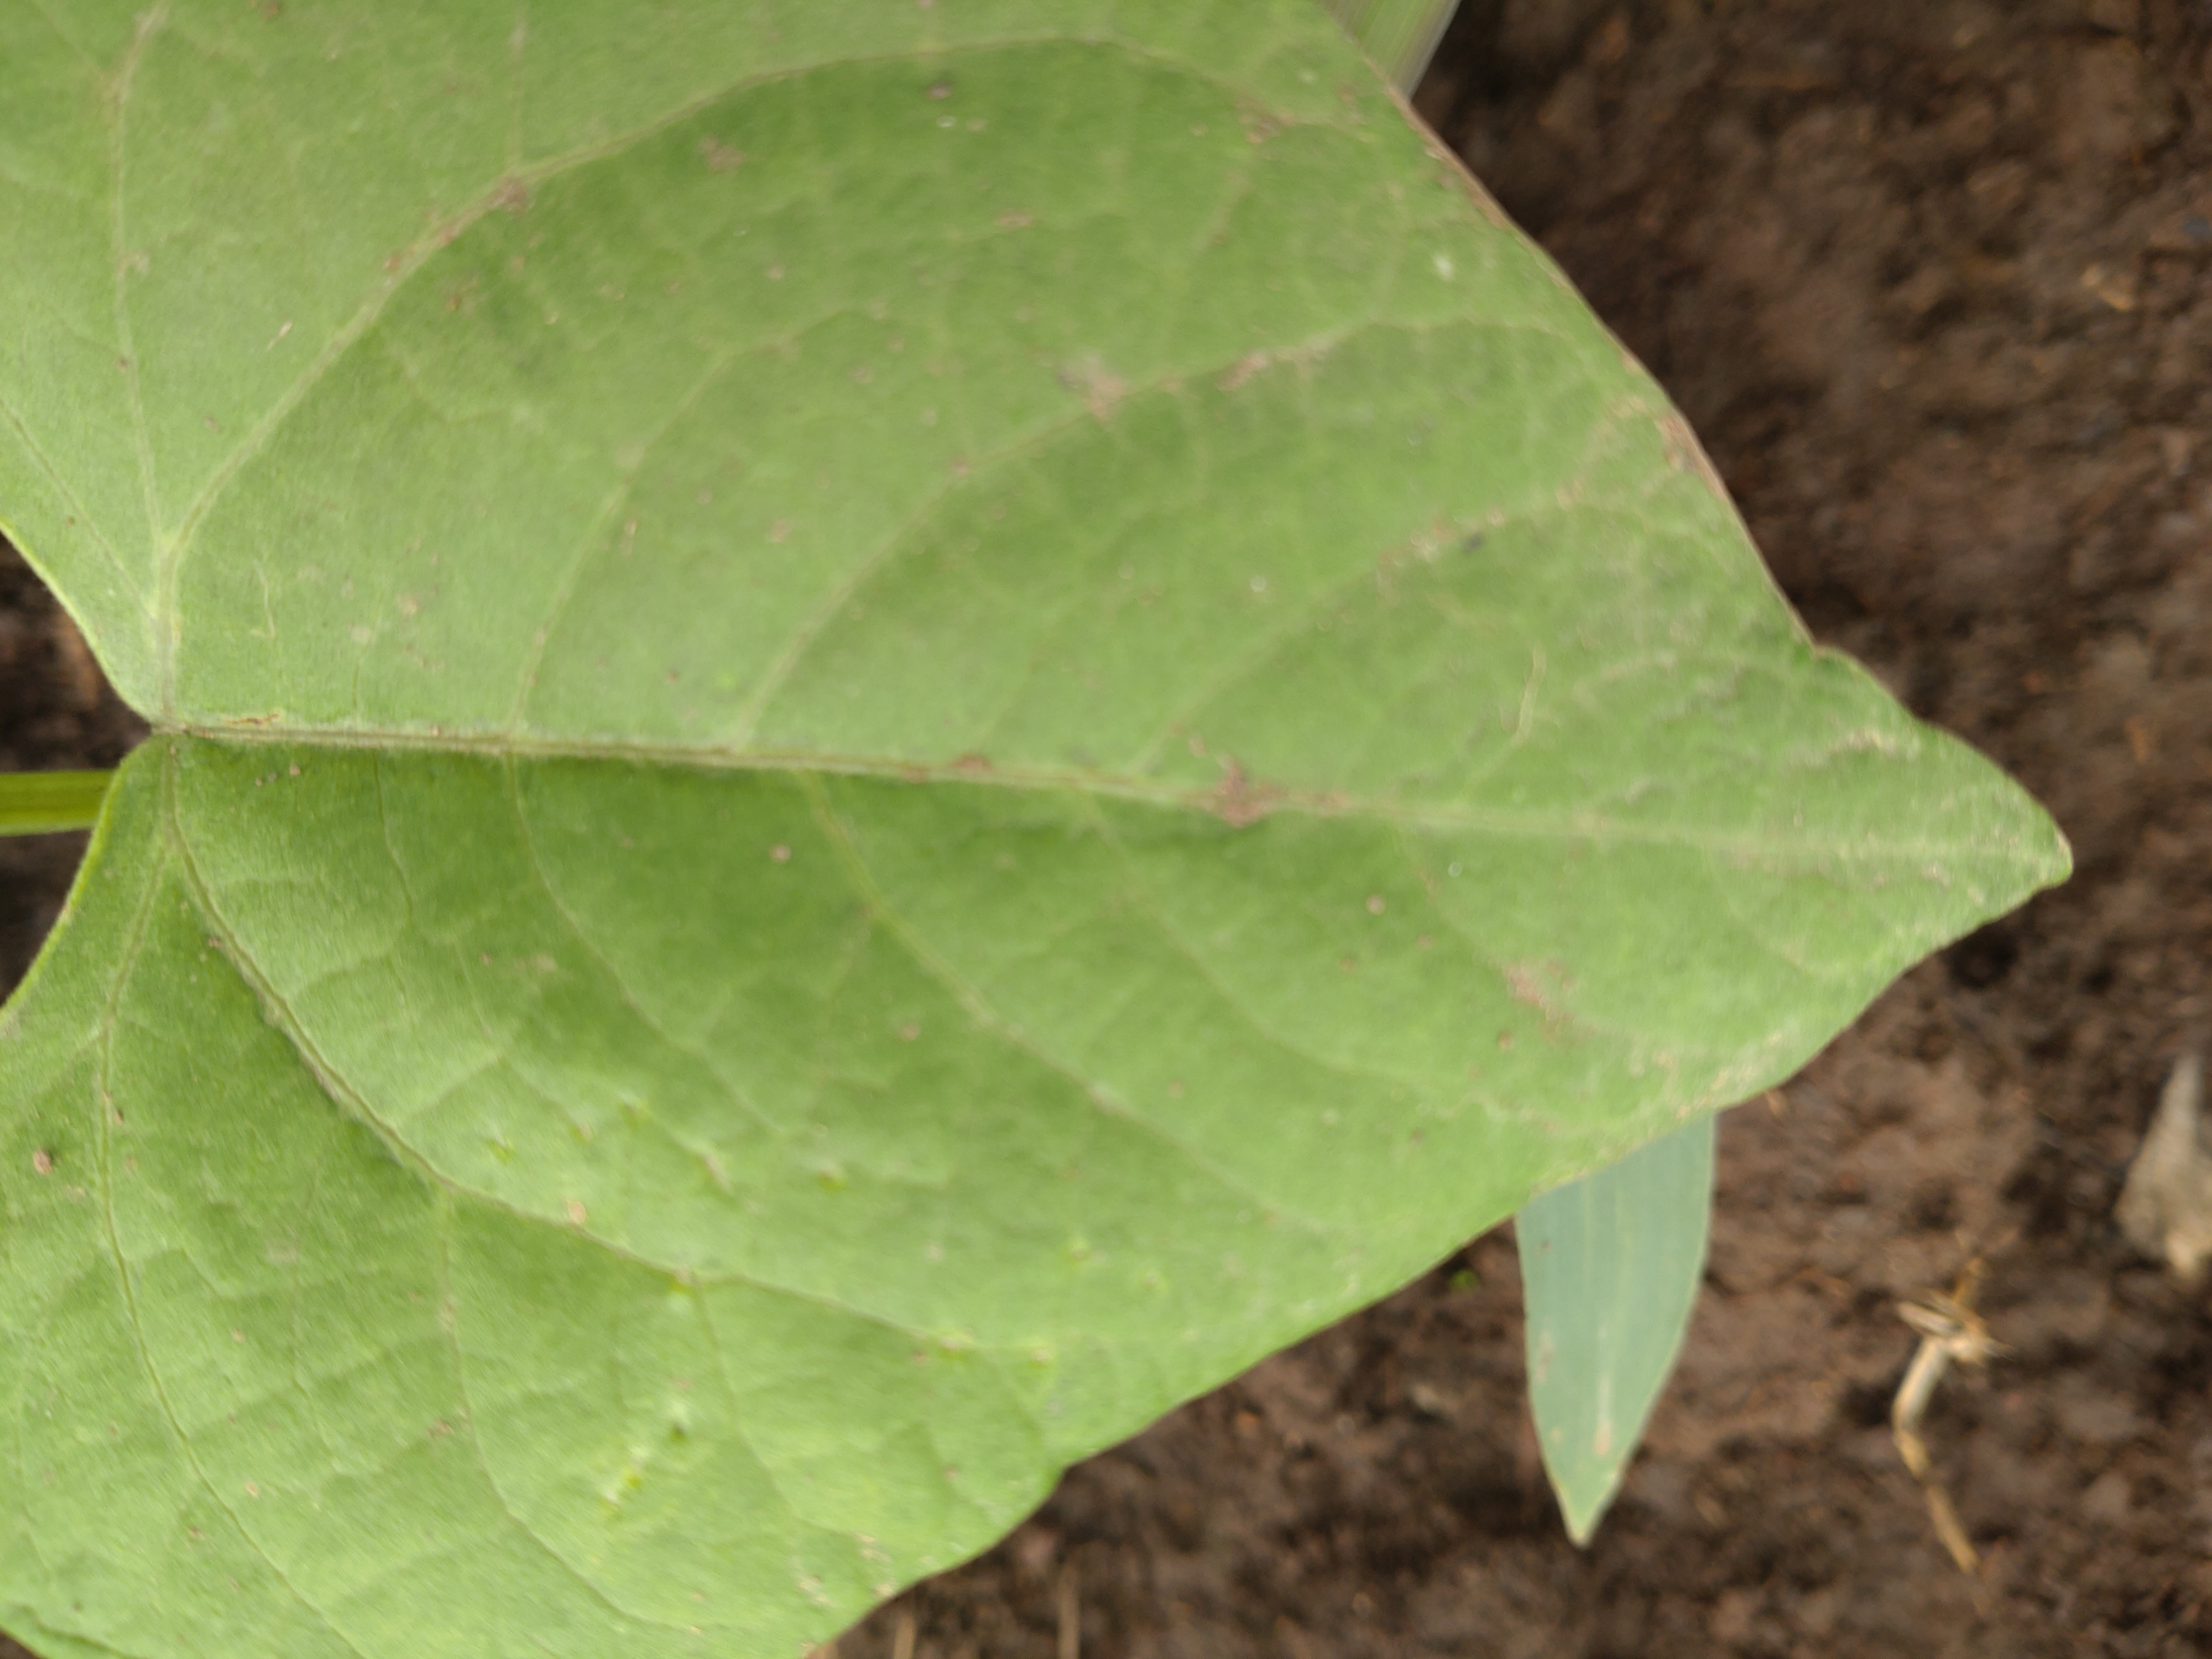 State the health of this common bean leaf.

healthy
